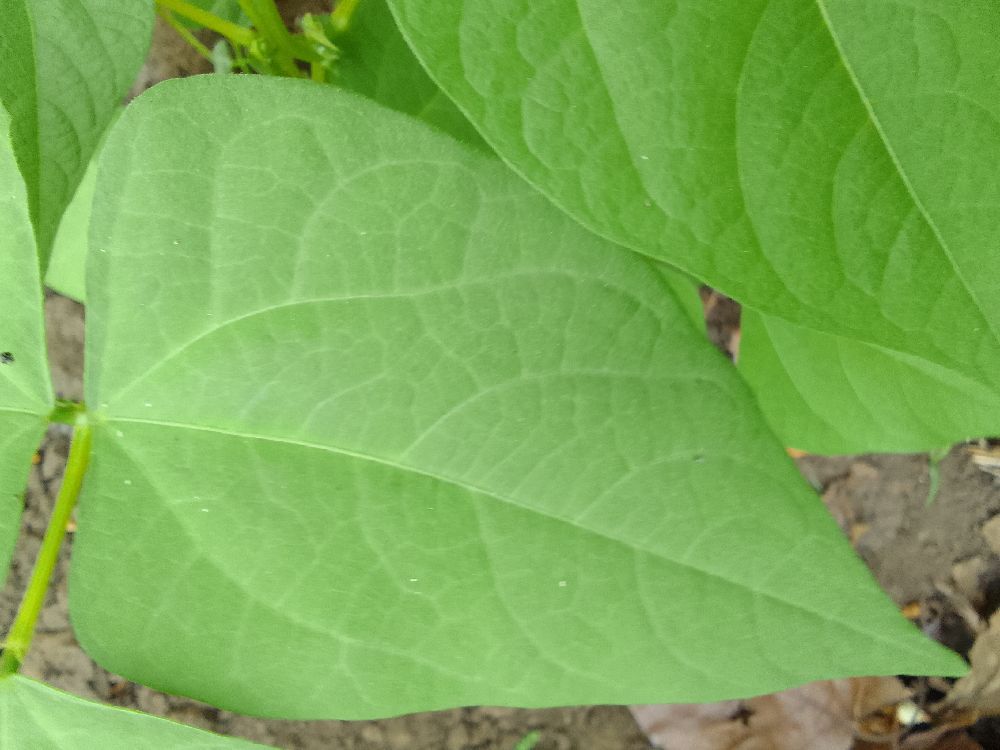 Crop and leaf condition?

common bean, healthy
